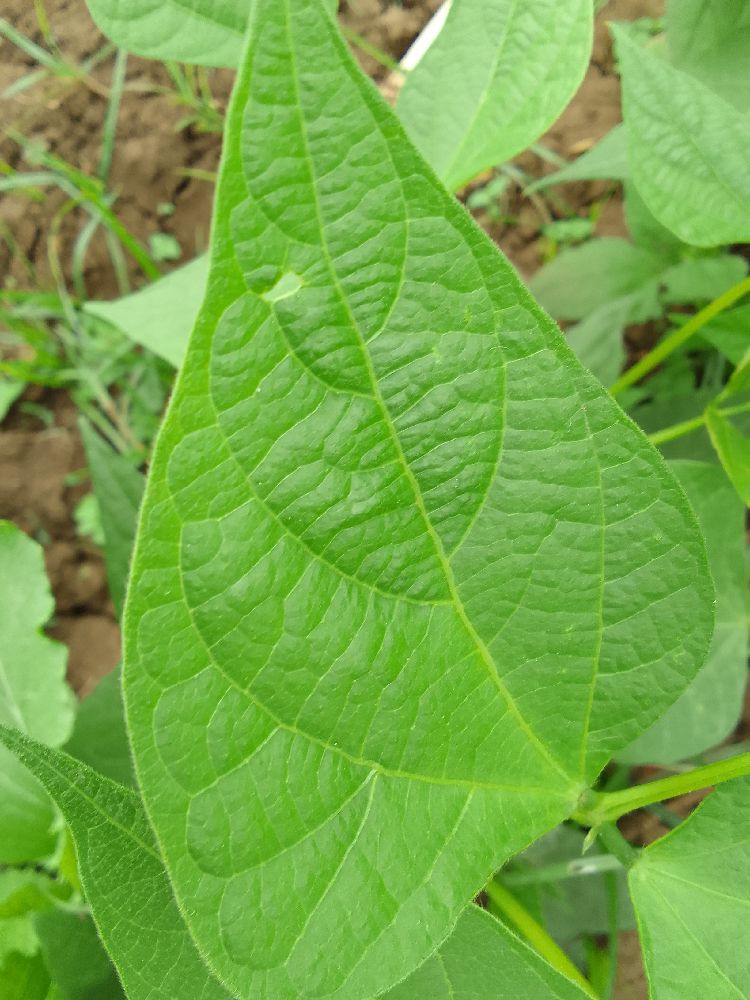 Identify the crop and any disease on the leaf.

common bean, healthy
